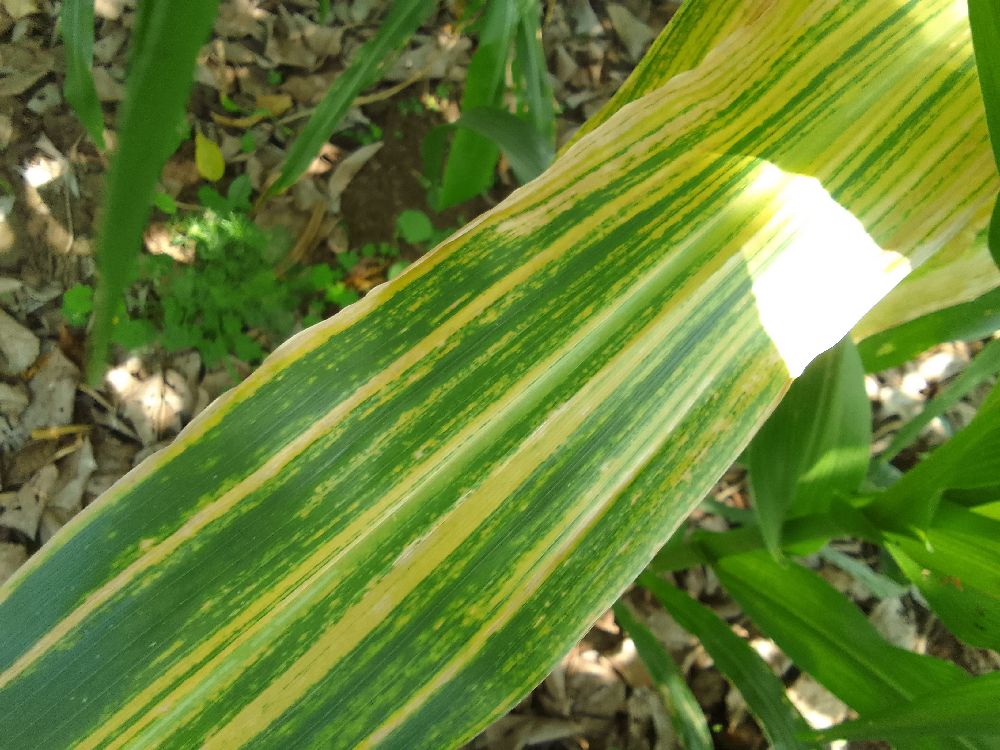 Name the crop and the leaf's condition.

maize, maize lethal necrosis
